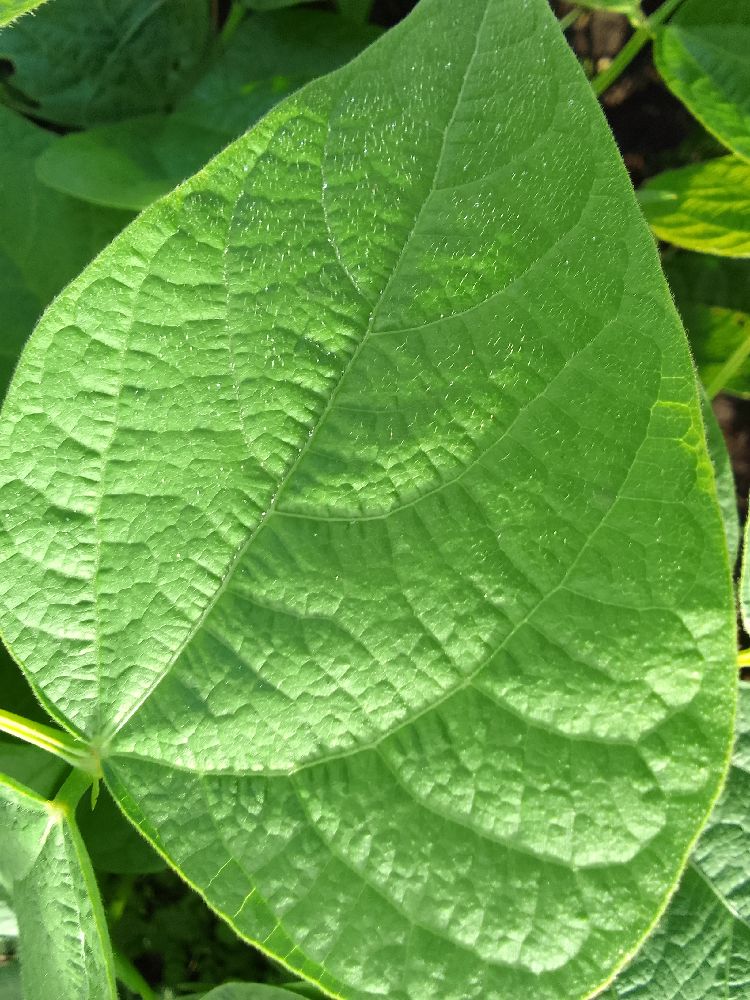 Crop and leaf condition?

common bean, healthy
